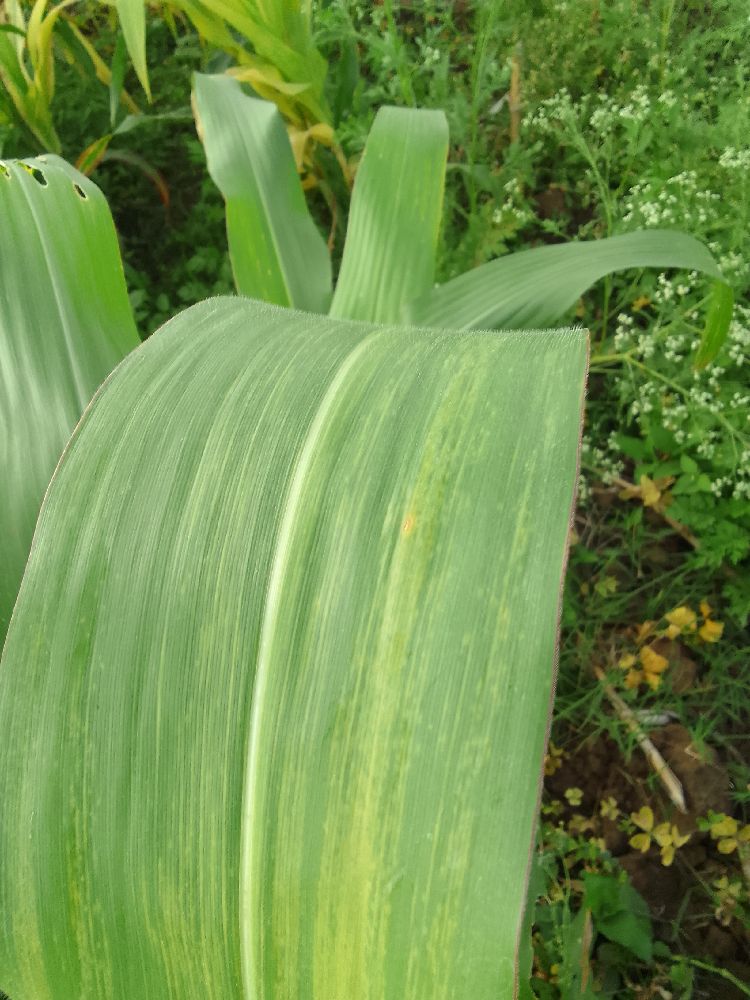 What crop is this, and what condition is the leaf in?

maize, maize lethal necrosis
